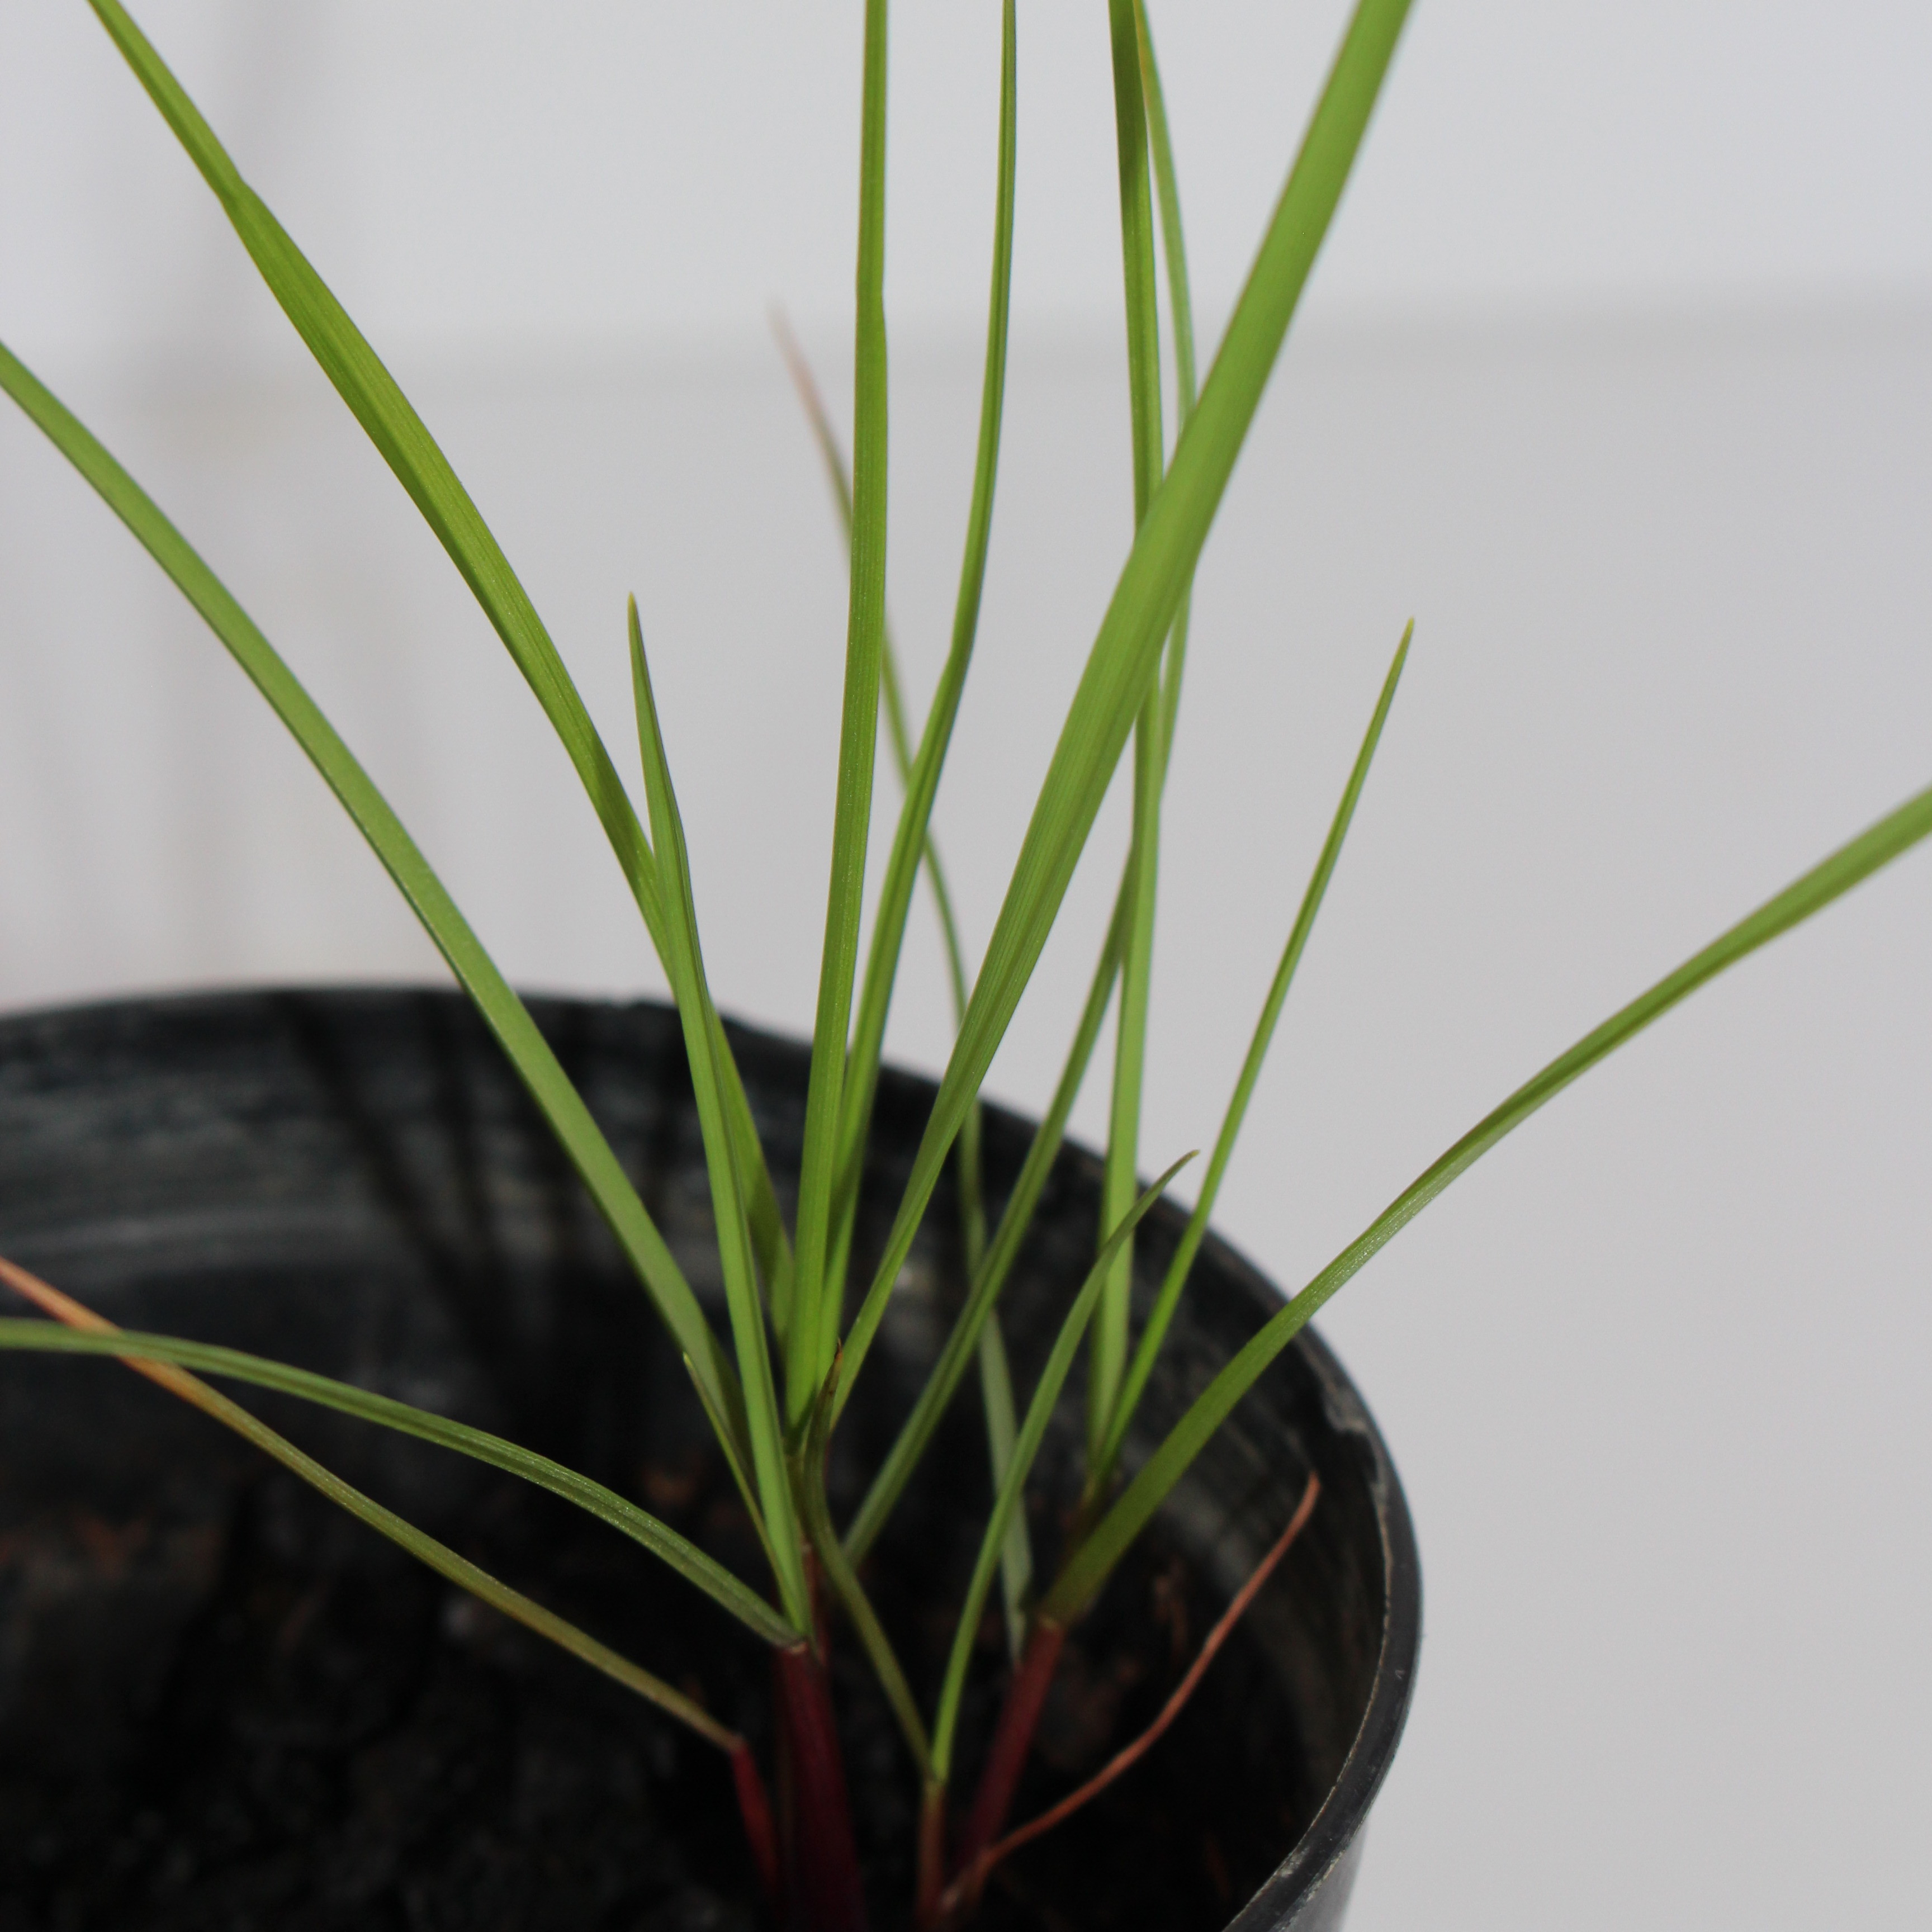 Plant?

Lolium multiflorum
